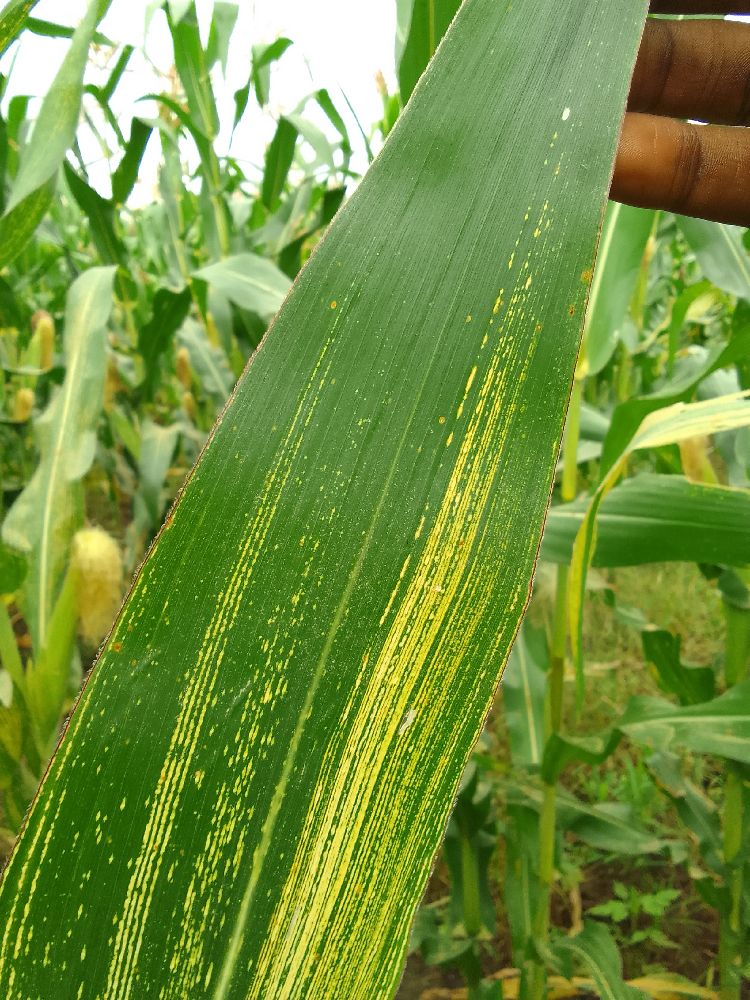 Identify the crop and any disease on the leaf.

maize, maize streak virus
